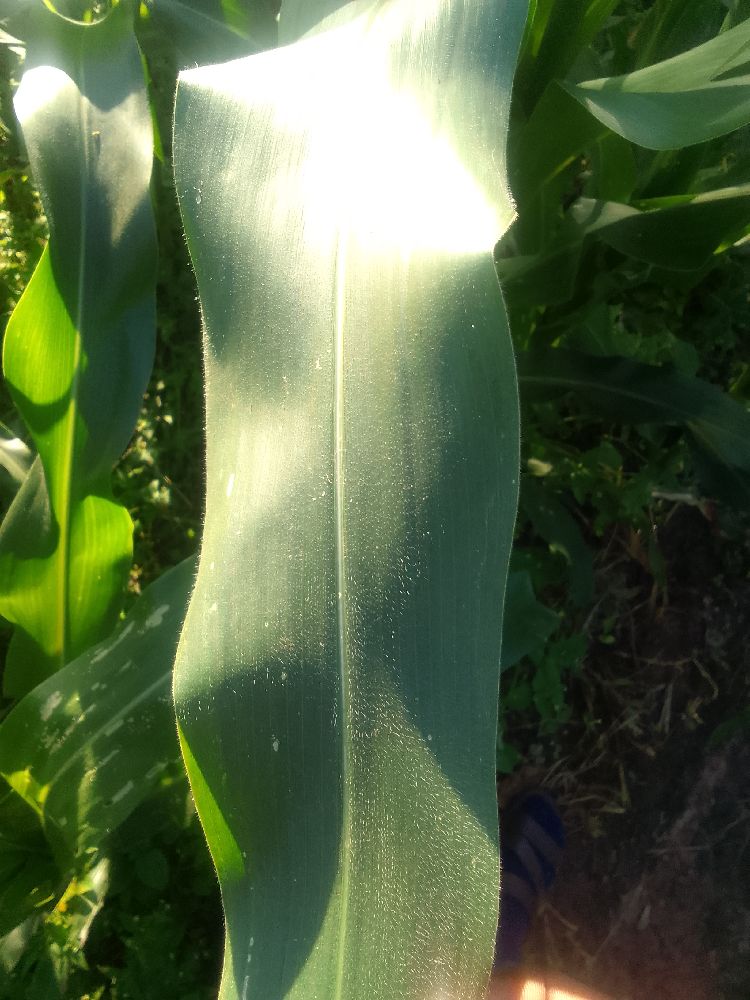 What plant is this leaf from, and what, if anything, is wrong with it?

maize, healthy
